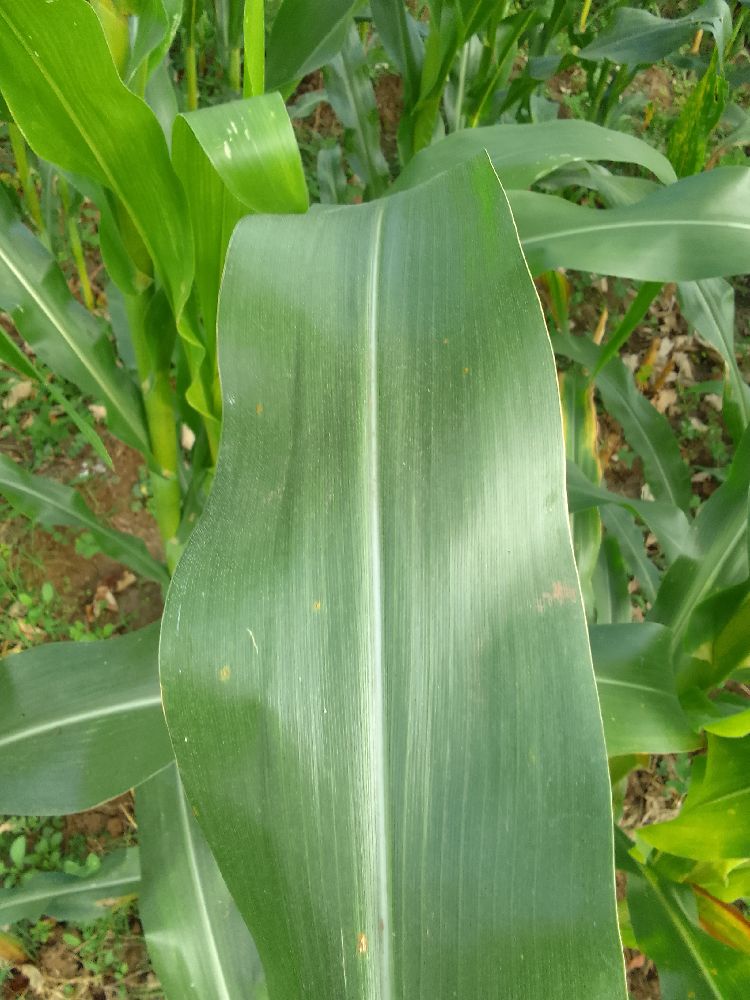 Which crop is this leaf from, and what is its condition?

maize, healthy
